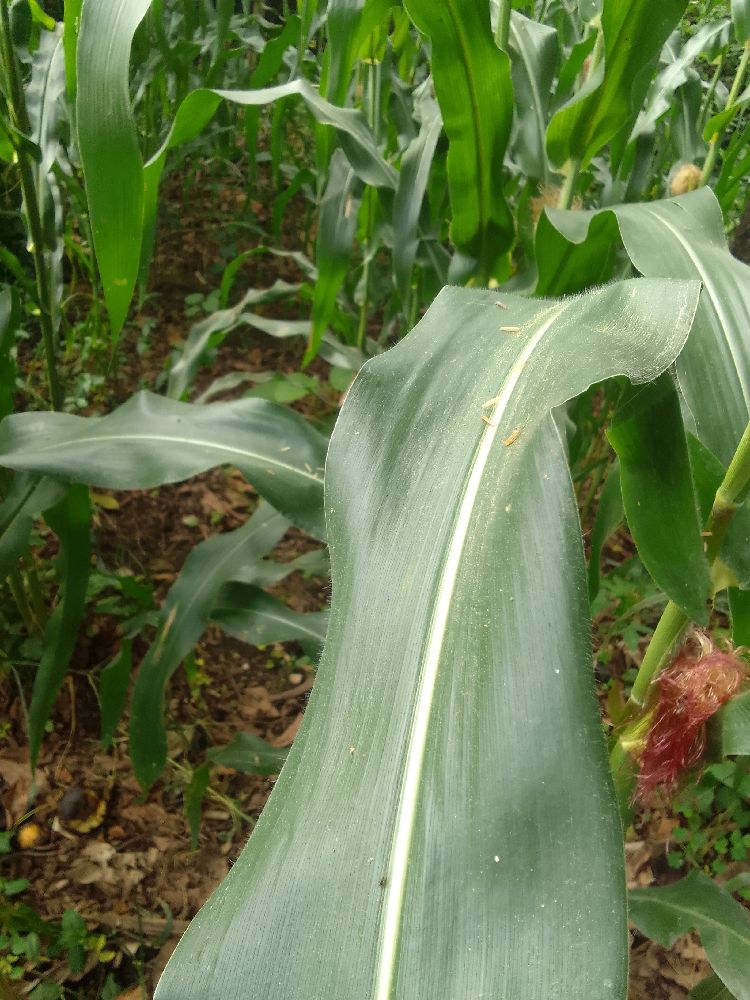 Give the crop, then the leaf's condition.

maize, healthy
